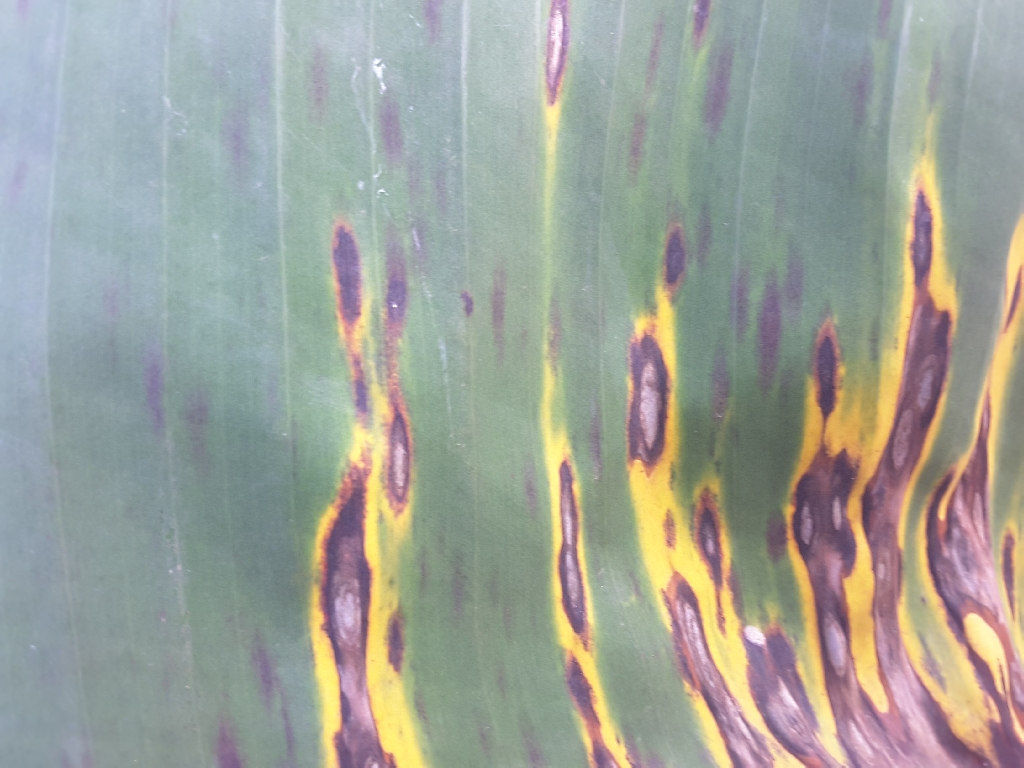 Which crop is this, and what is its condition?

banana, black sigatoka
